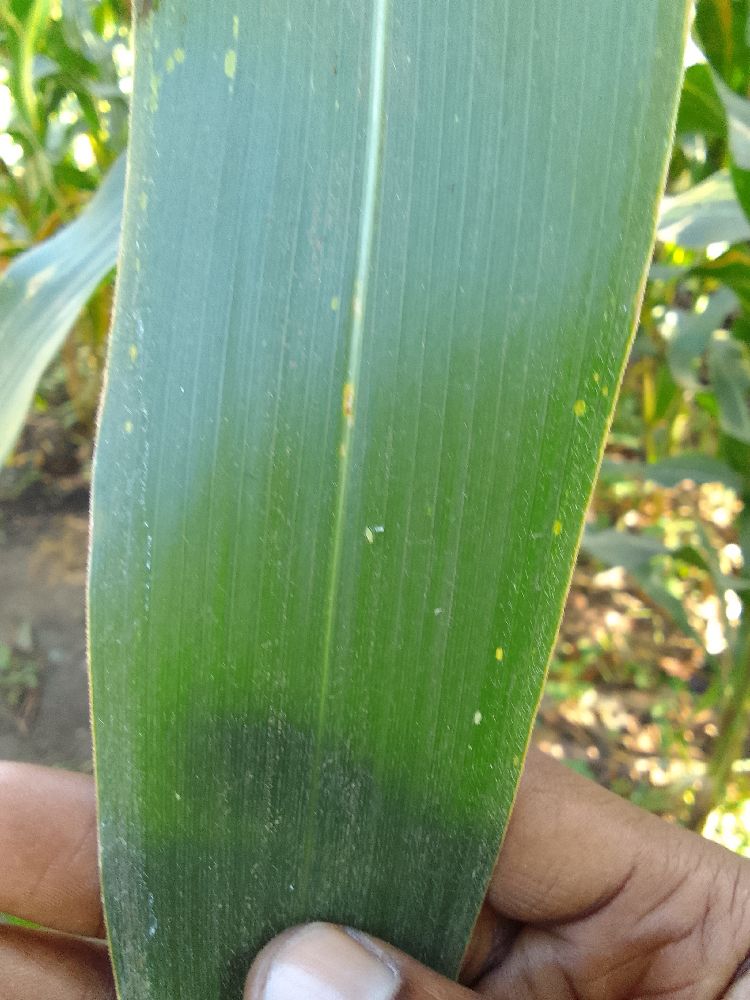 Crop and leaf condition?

maize, healthy
